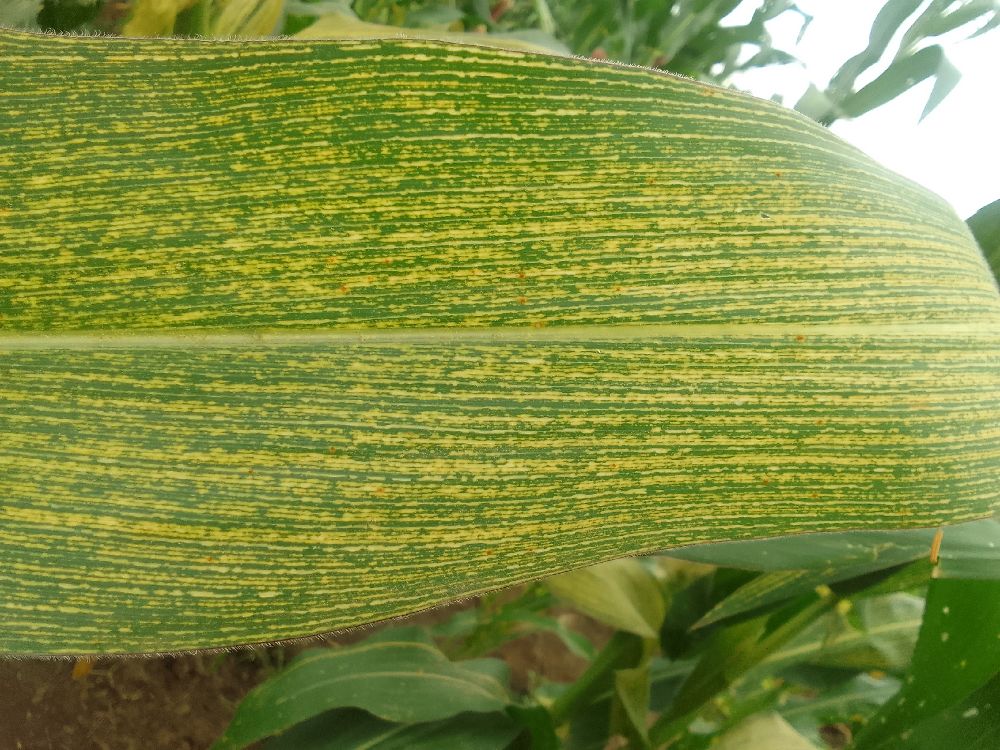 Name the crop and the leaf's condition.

maize, maize streak virus
